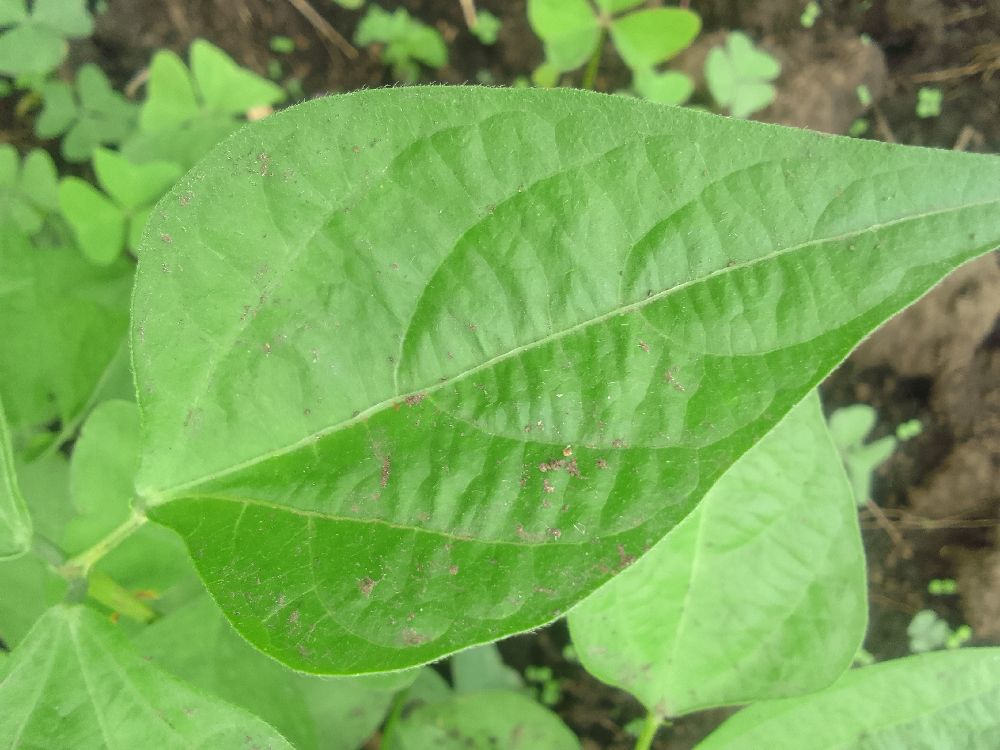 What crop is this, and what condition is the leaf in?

common bean, healthy
